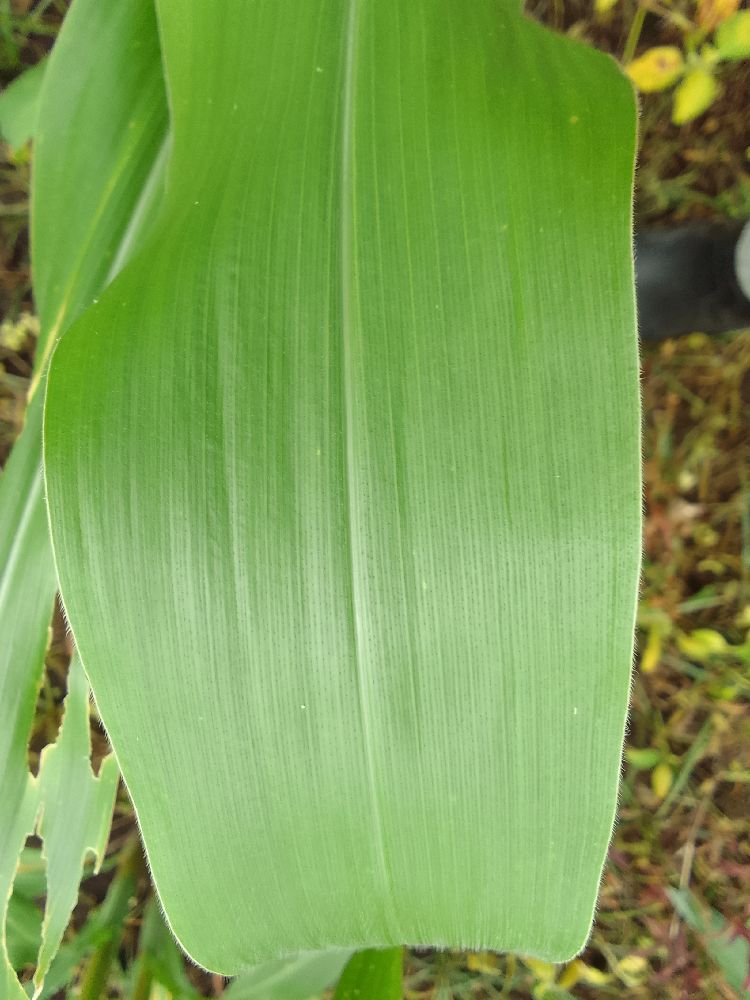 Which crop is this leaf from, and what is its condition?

maize, healthy
